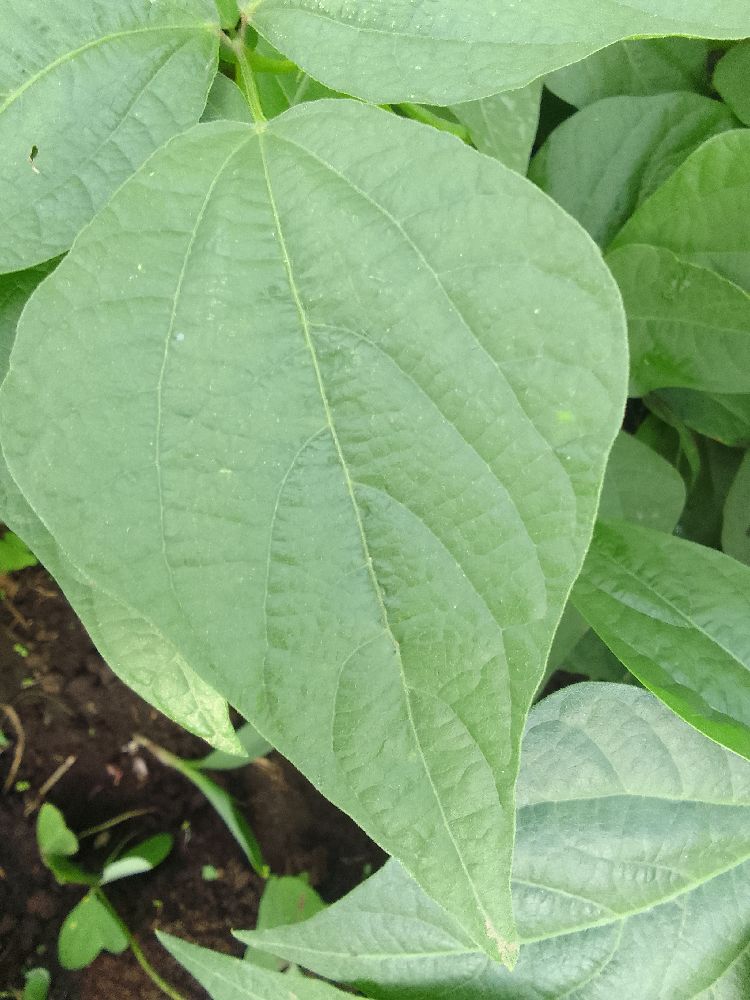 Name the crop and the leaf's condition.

common bean, healthy
